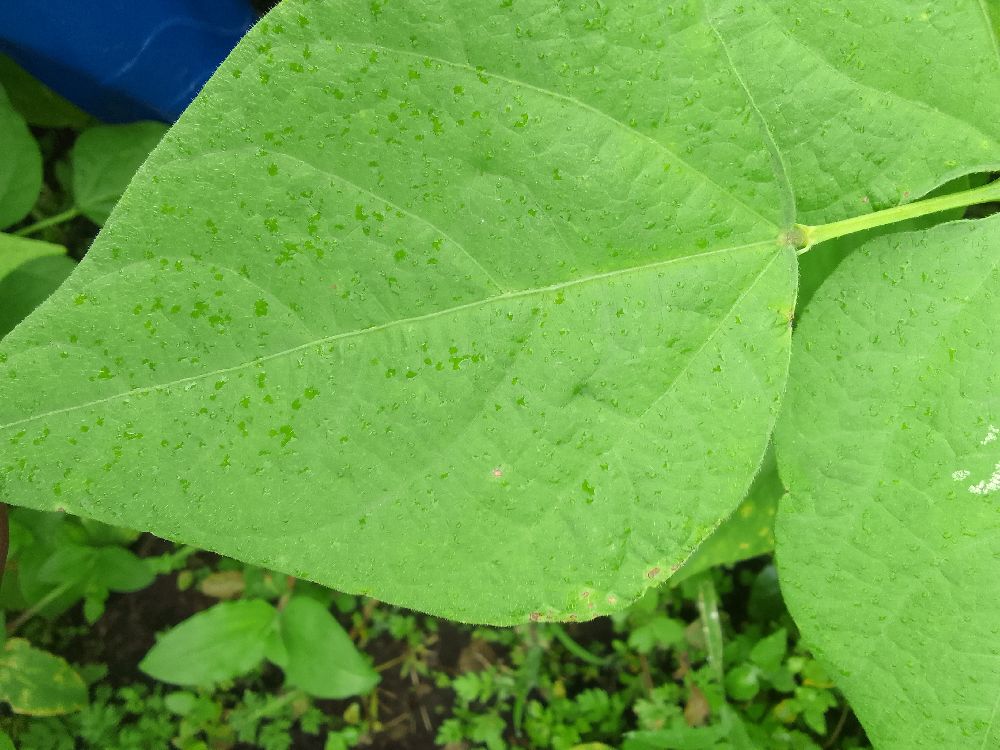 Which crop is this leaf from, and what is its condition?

common bean, healthy
